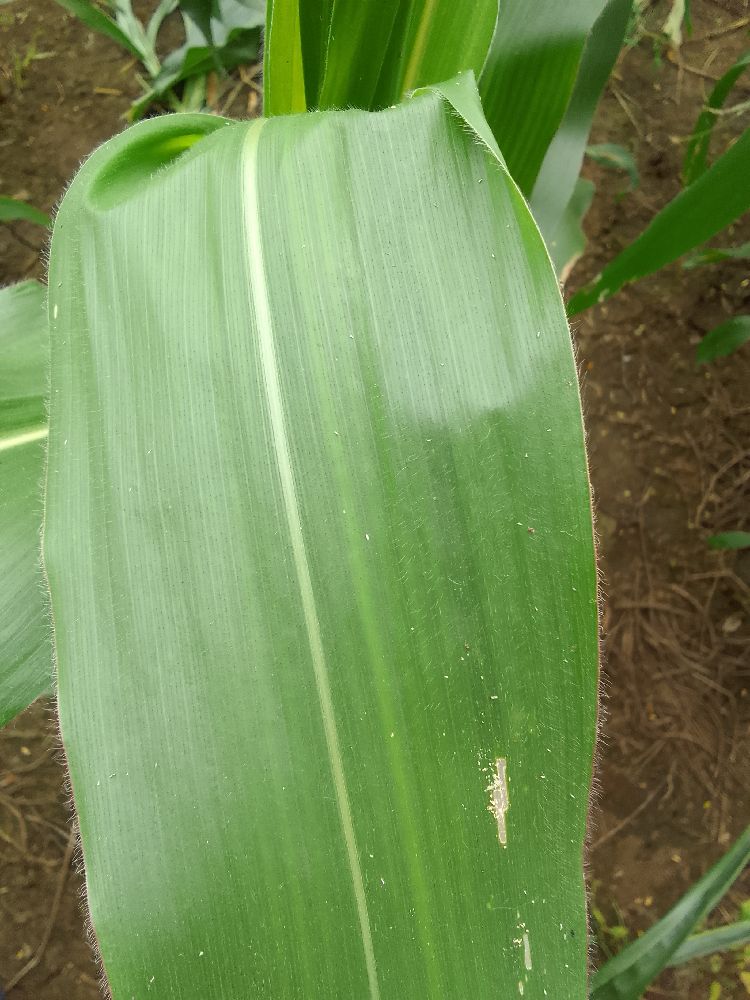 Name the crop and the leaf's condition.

maize, healthy
